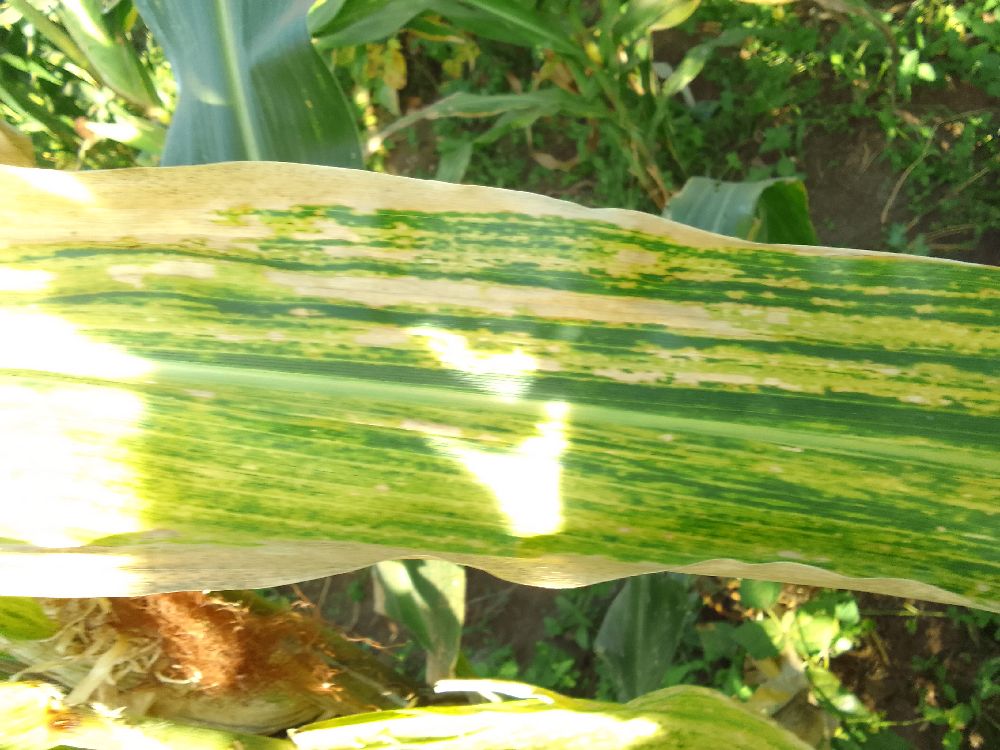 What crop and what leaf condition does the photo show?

maize, maize lethal necrosis
